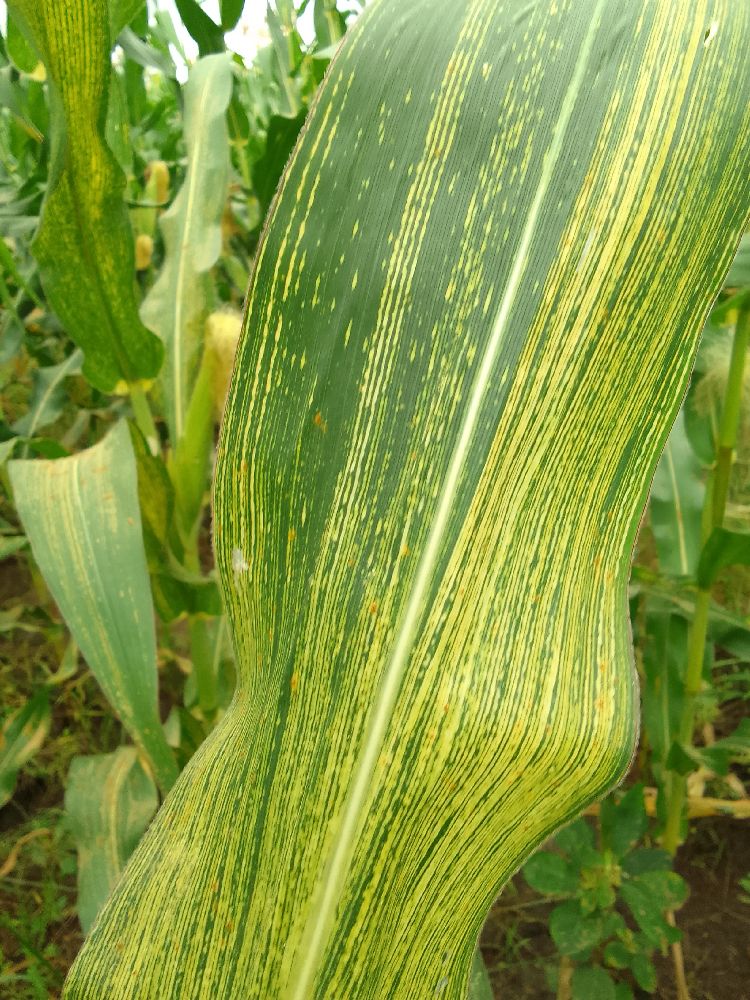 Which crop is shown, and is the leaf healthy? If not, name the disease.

maize, maize streak virus
